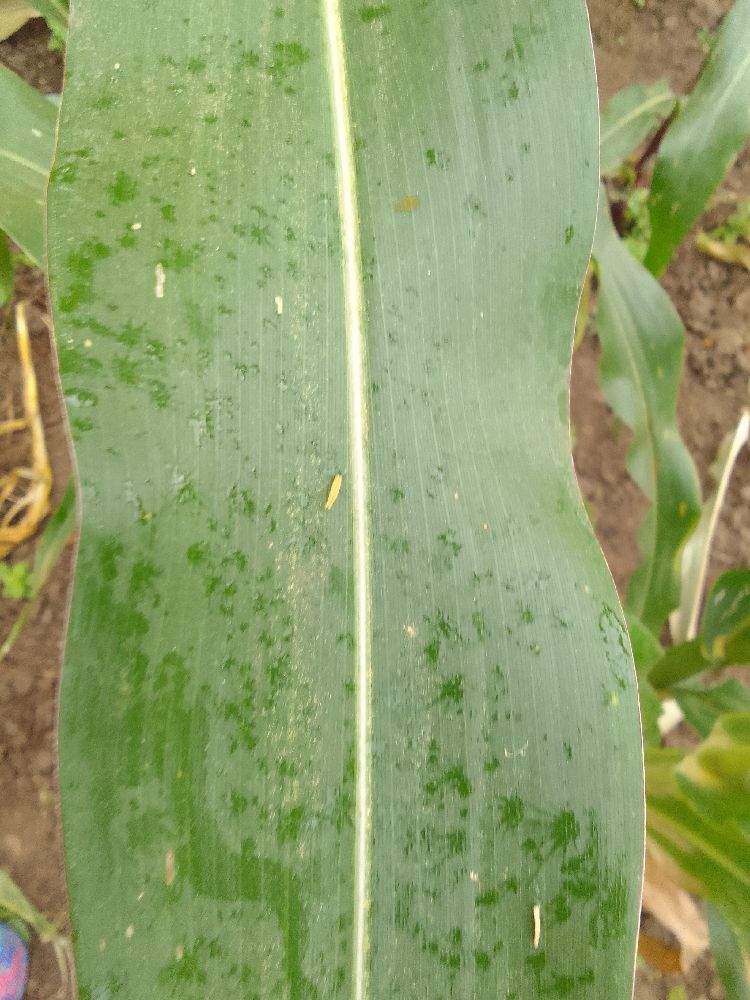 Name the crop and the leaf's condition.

maize, healthy
